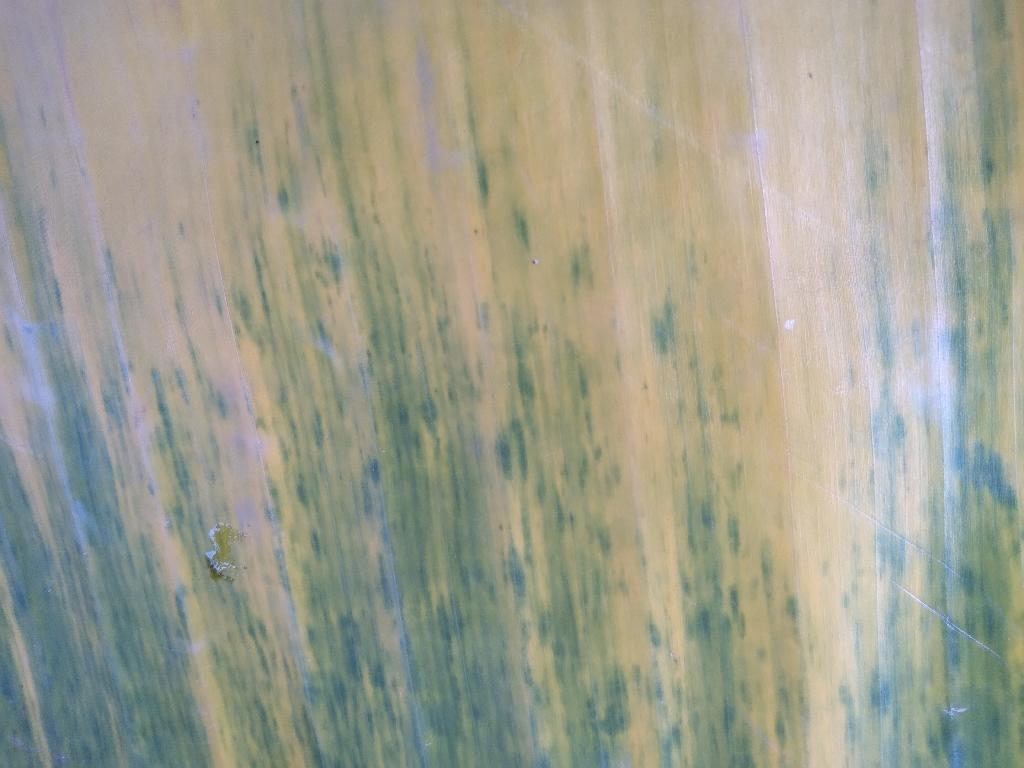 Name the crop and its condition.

banana, fusarium wilt race 1
